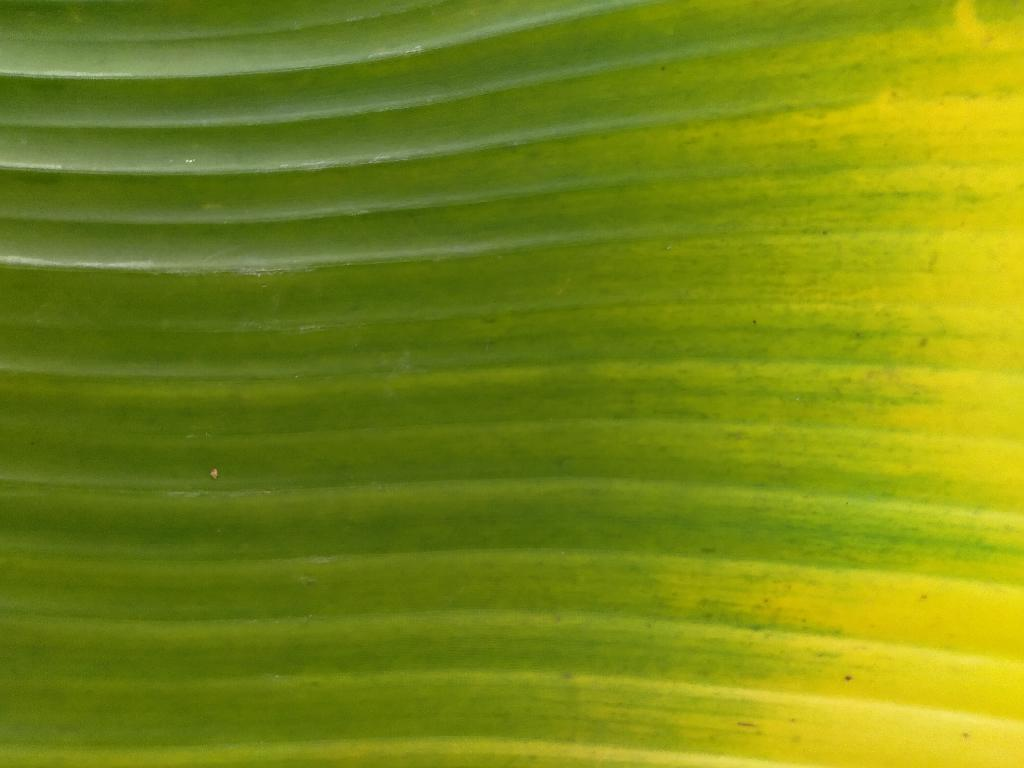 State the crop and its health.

banana, fusarium wilt race 1
